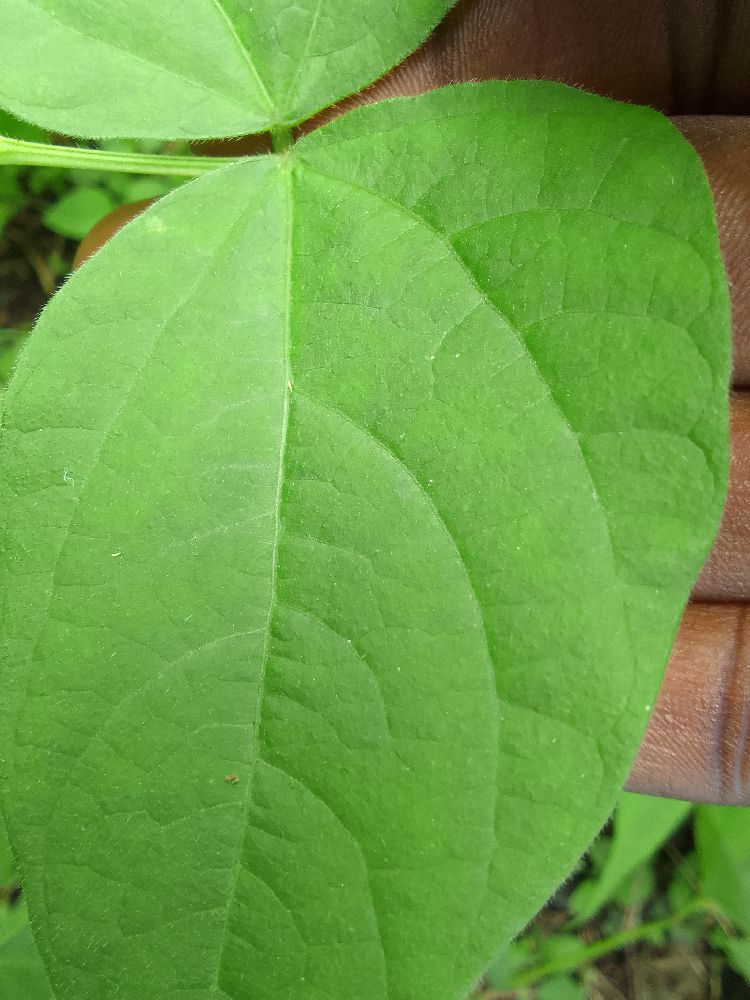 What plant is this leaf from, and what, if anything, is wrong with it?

common bean, healthy
